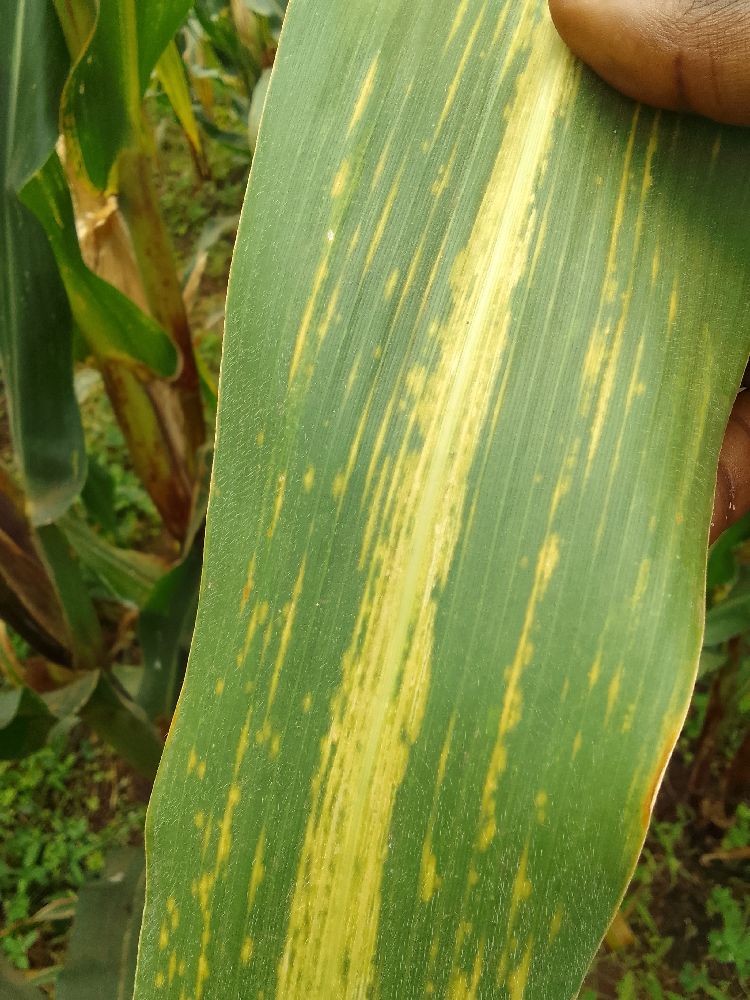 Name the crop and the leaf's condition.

maize, maize lethal necrosis
